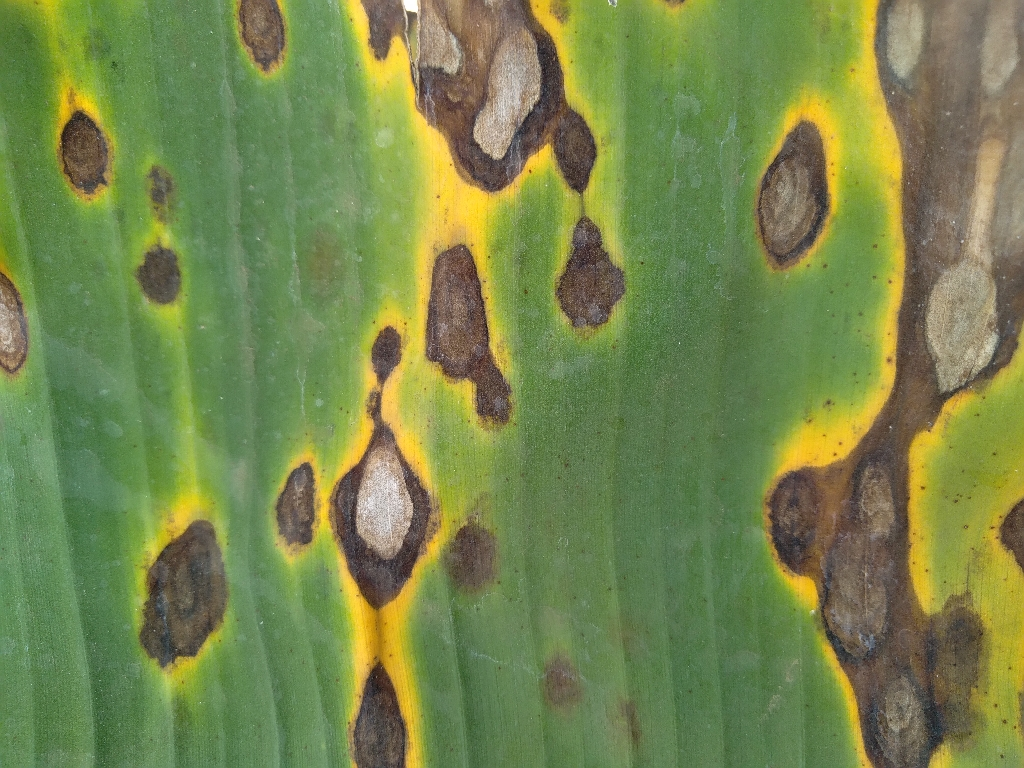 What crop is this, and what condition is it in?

banana, black sigatoka
